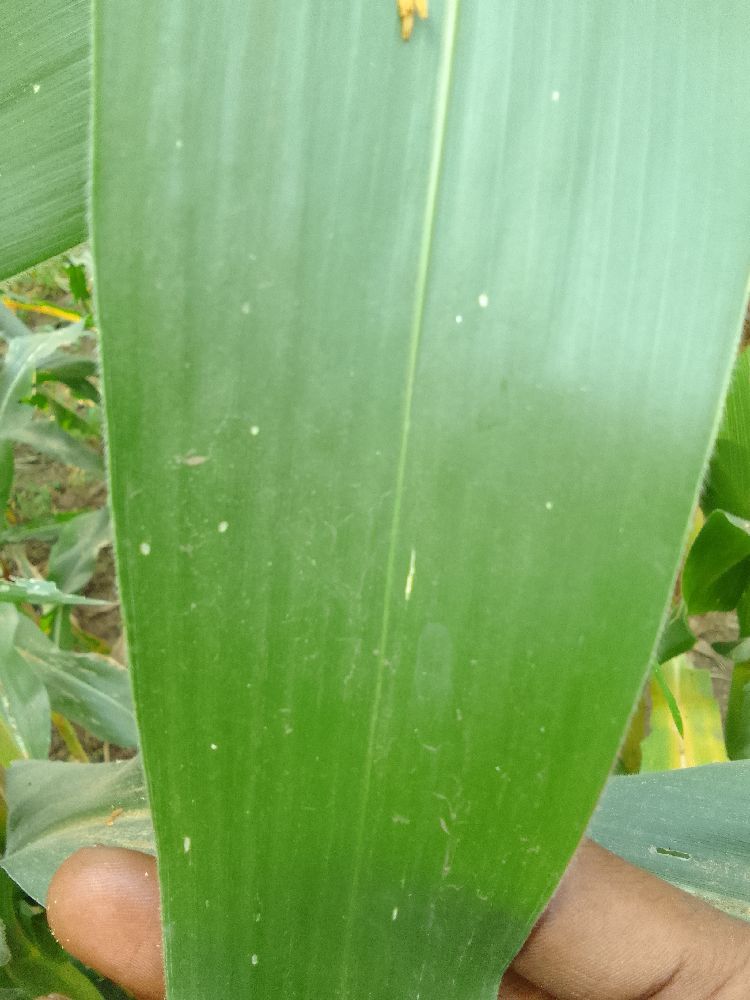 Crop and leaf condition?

maize, healthy
